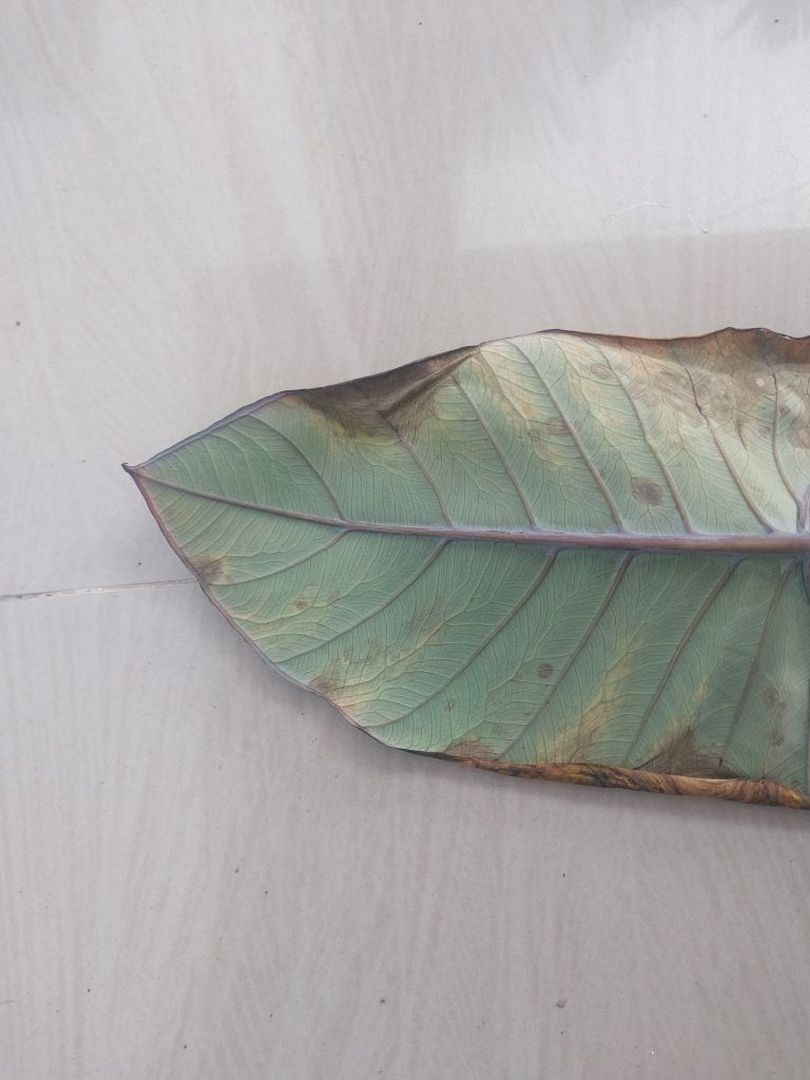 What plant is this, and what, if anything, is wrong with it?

taro, leaf blight
